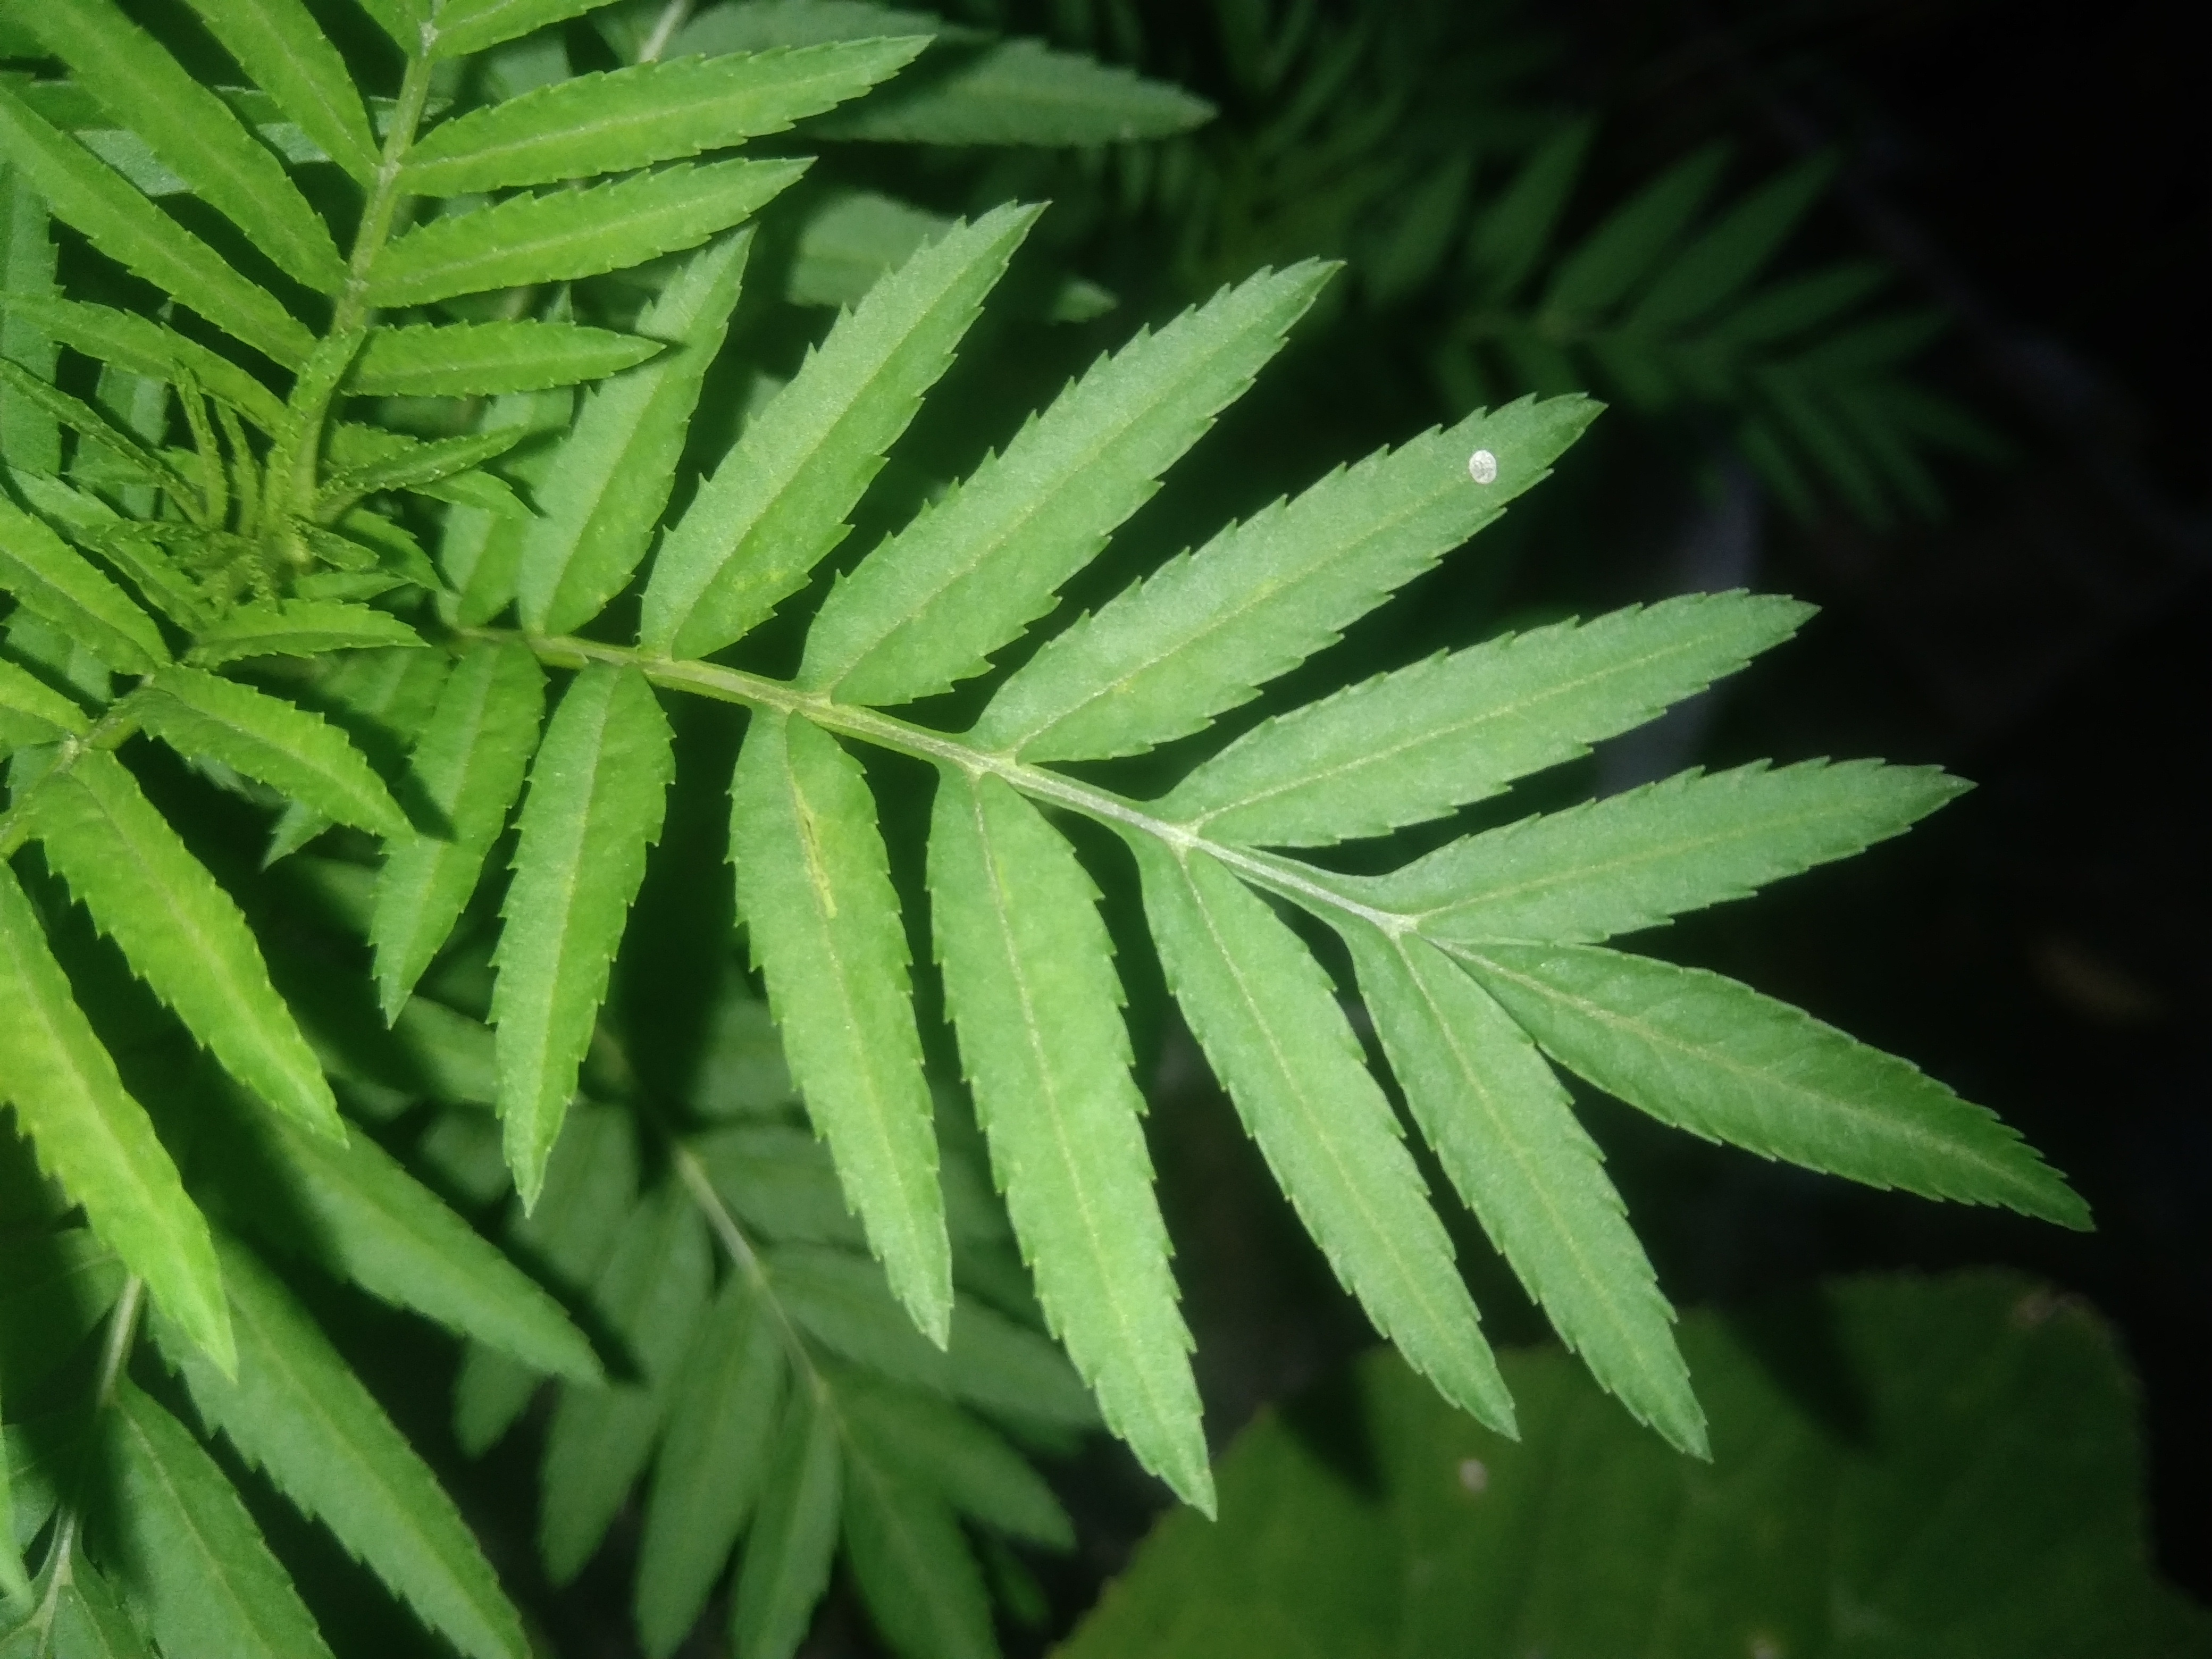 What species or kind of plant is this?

marigold
